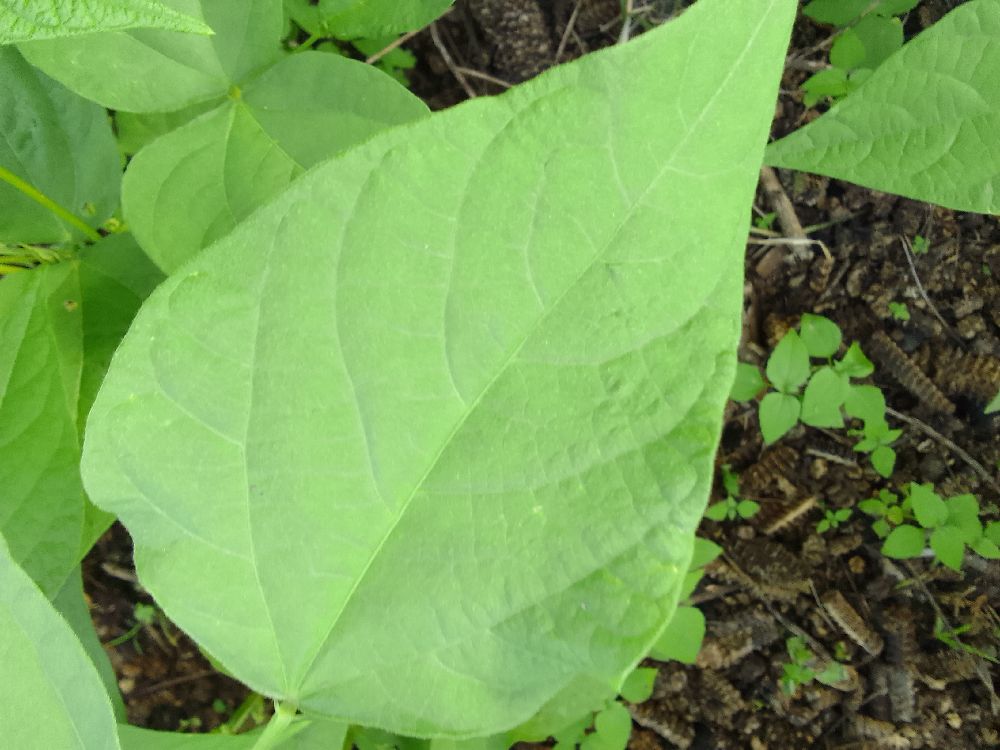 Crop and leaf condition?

common bean, healthy
